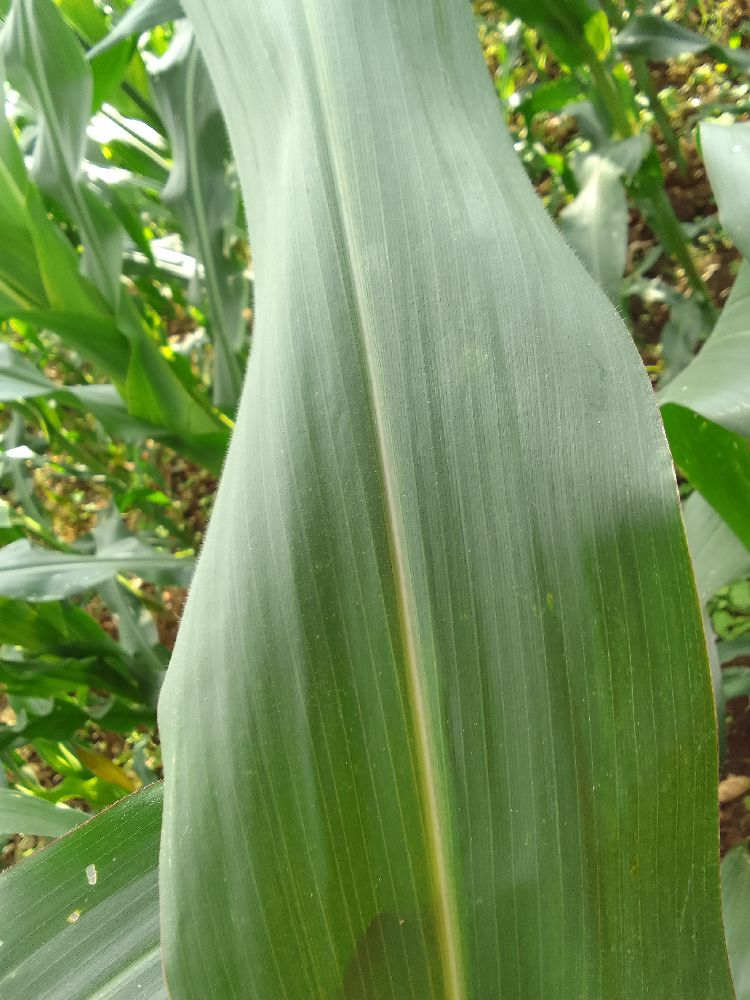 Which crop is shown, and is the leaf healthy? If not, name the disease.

maize, healthy
